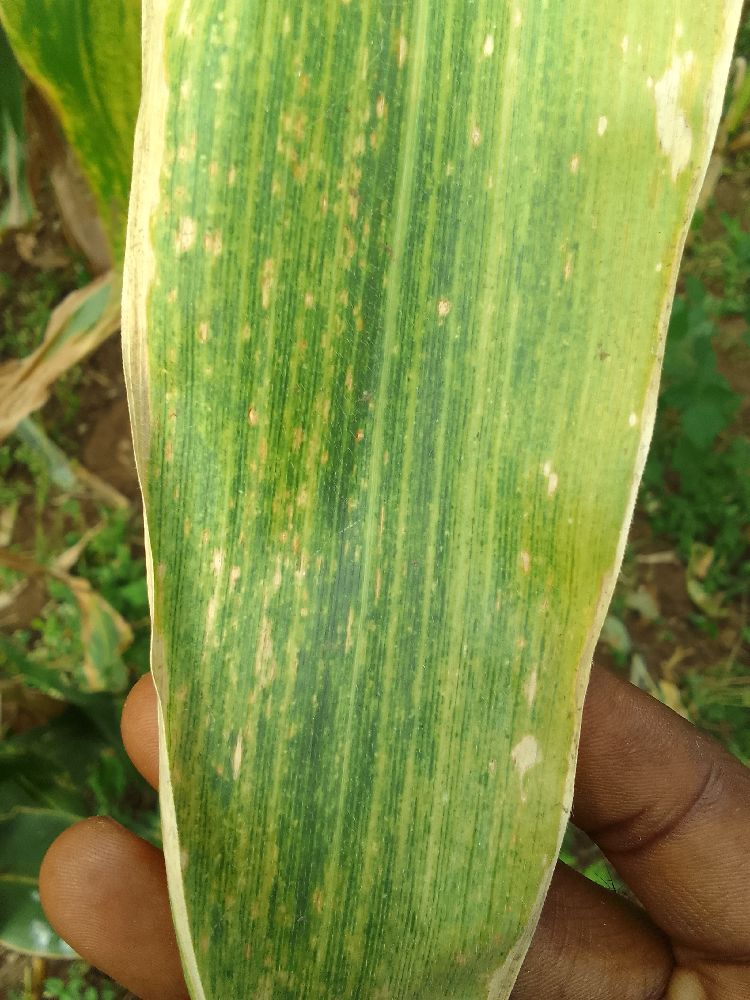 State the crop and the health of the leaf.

maize, maize lethal necrosis
